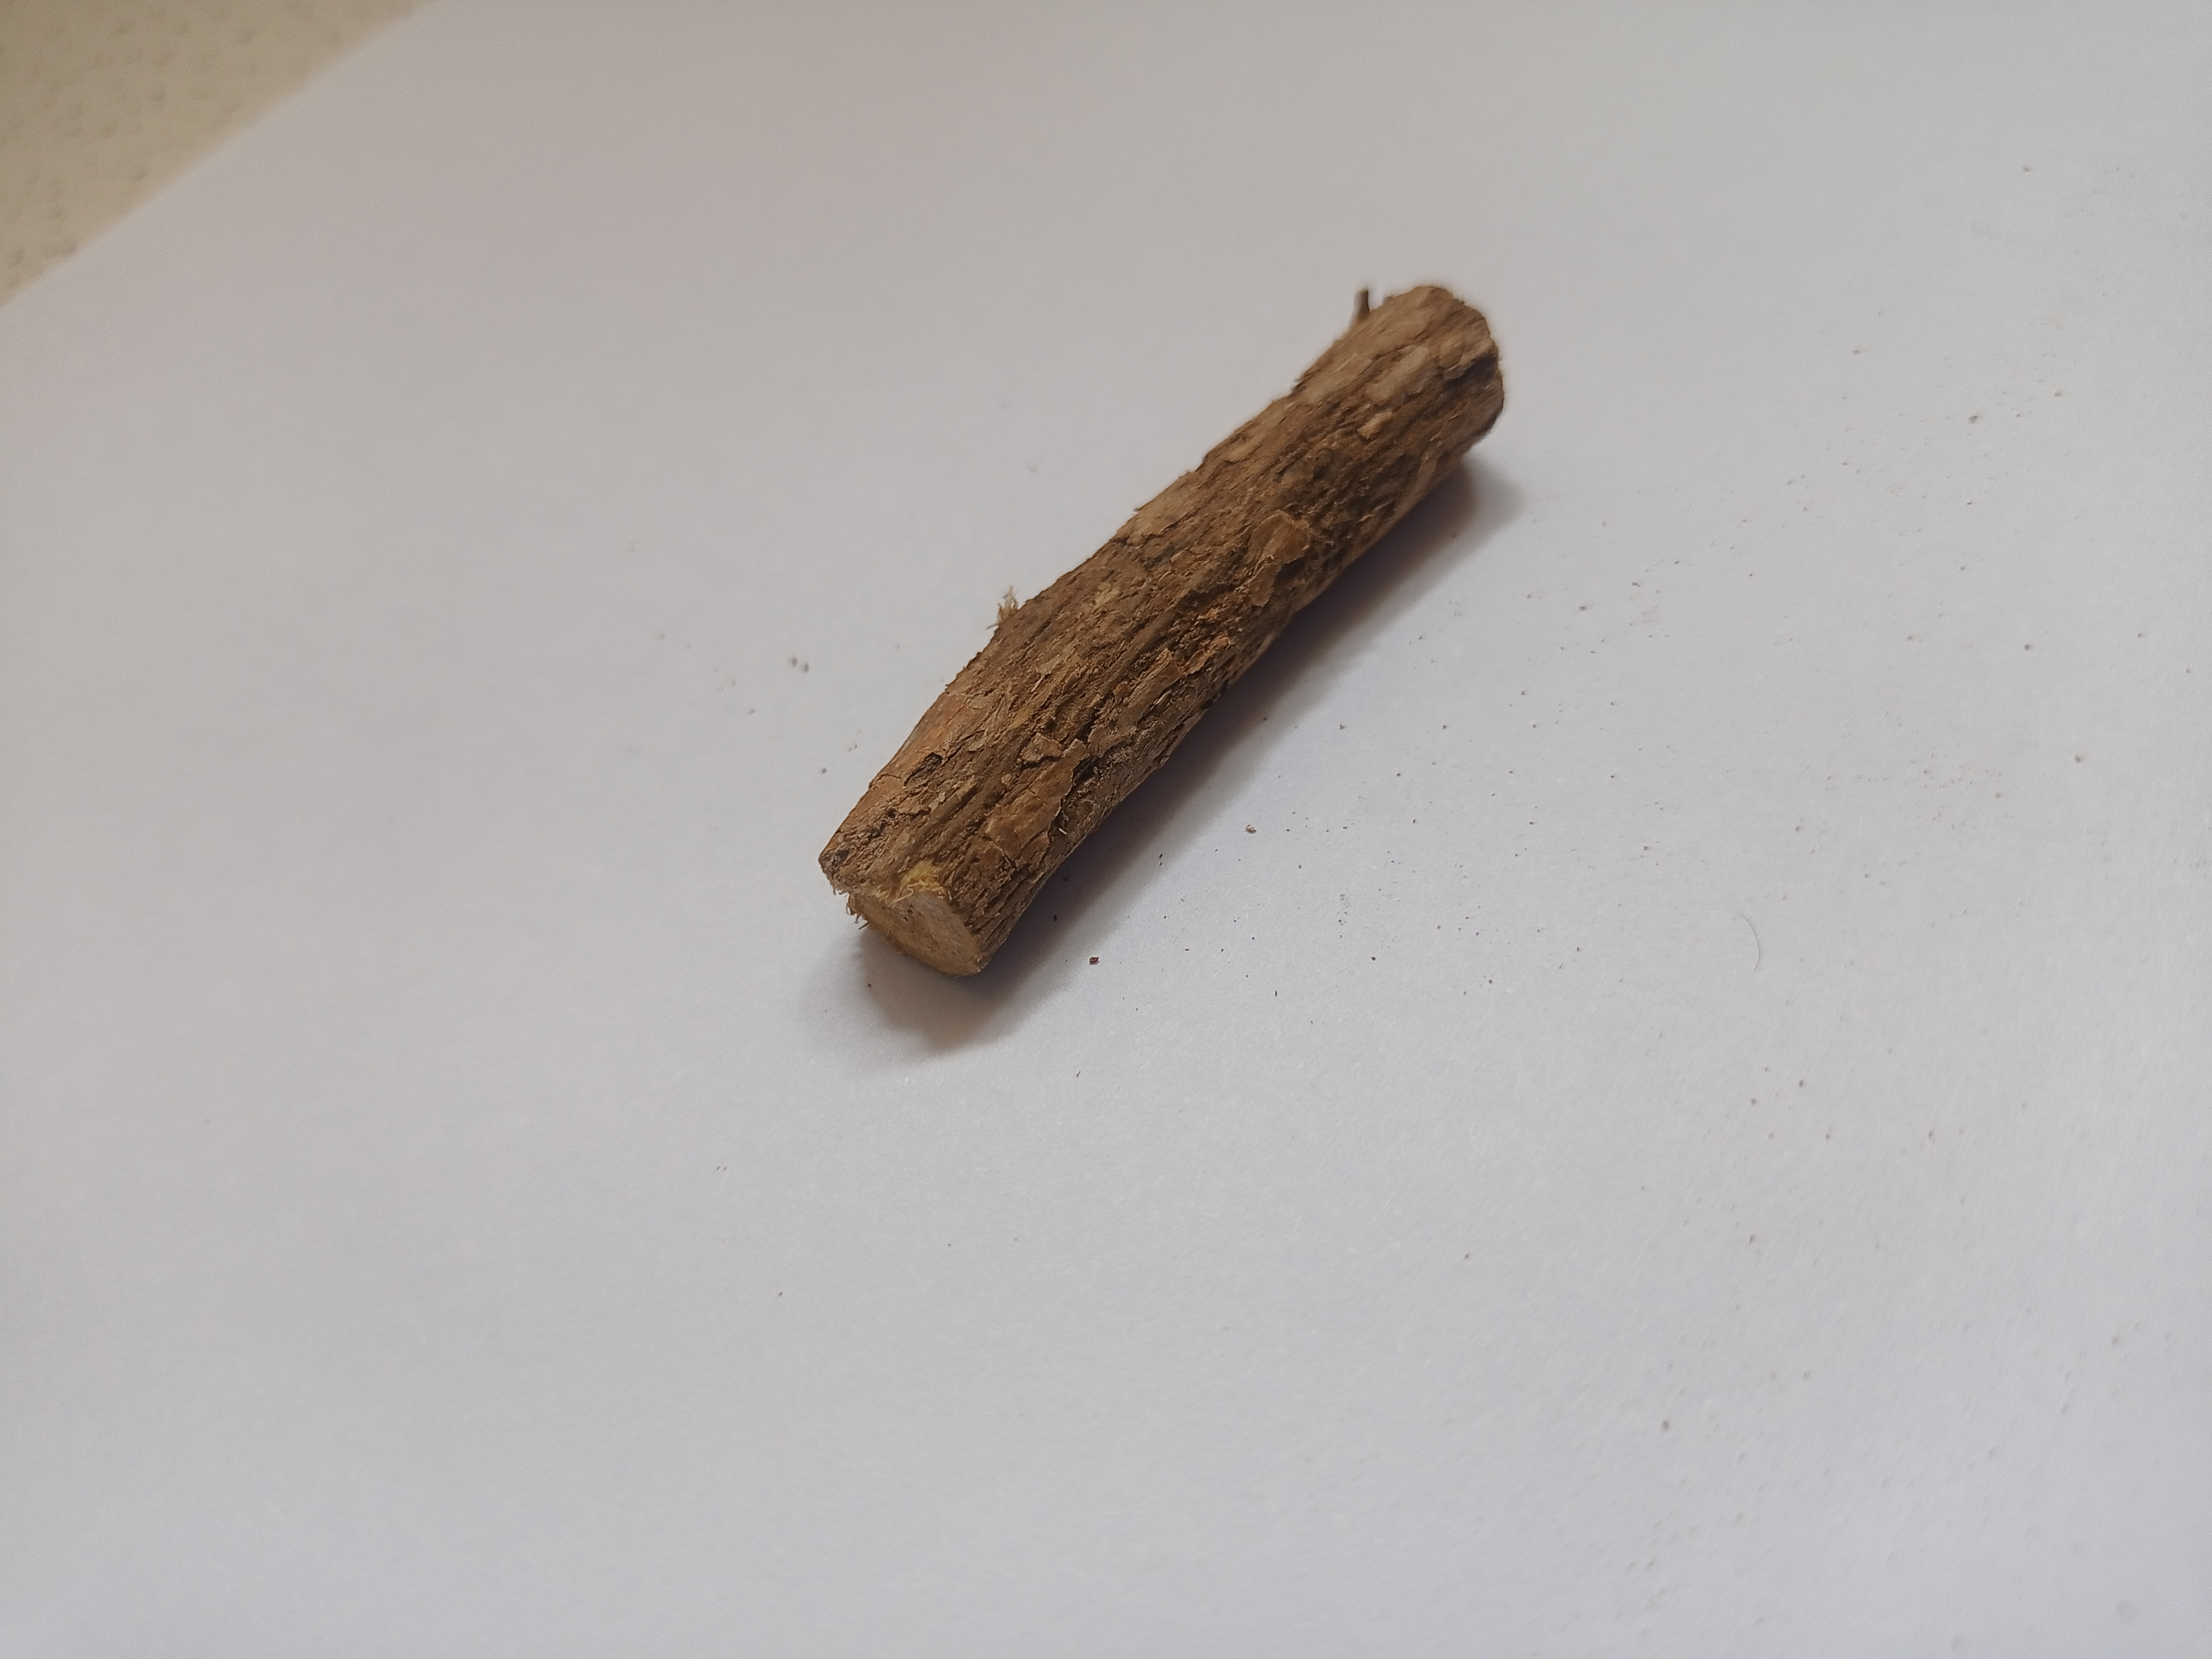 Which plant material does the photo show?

jesthamadh
